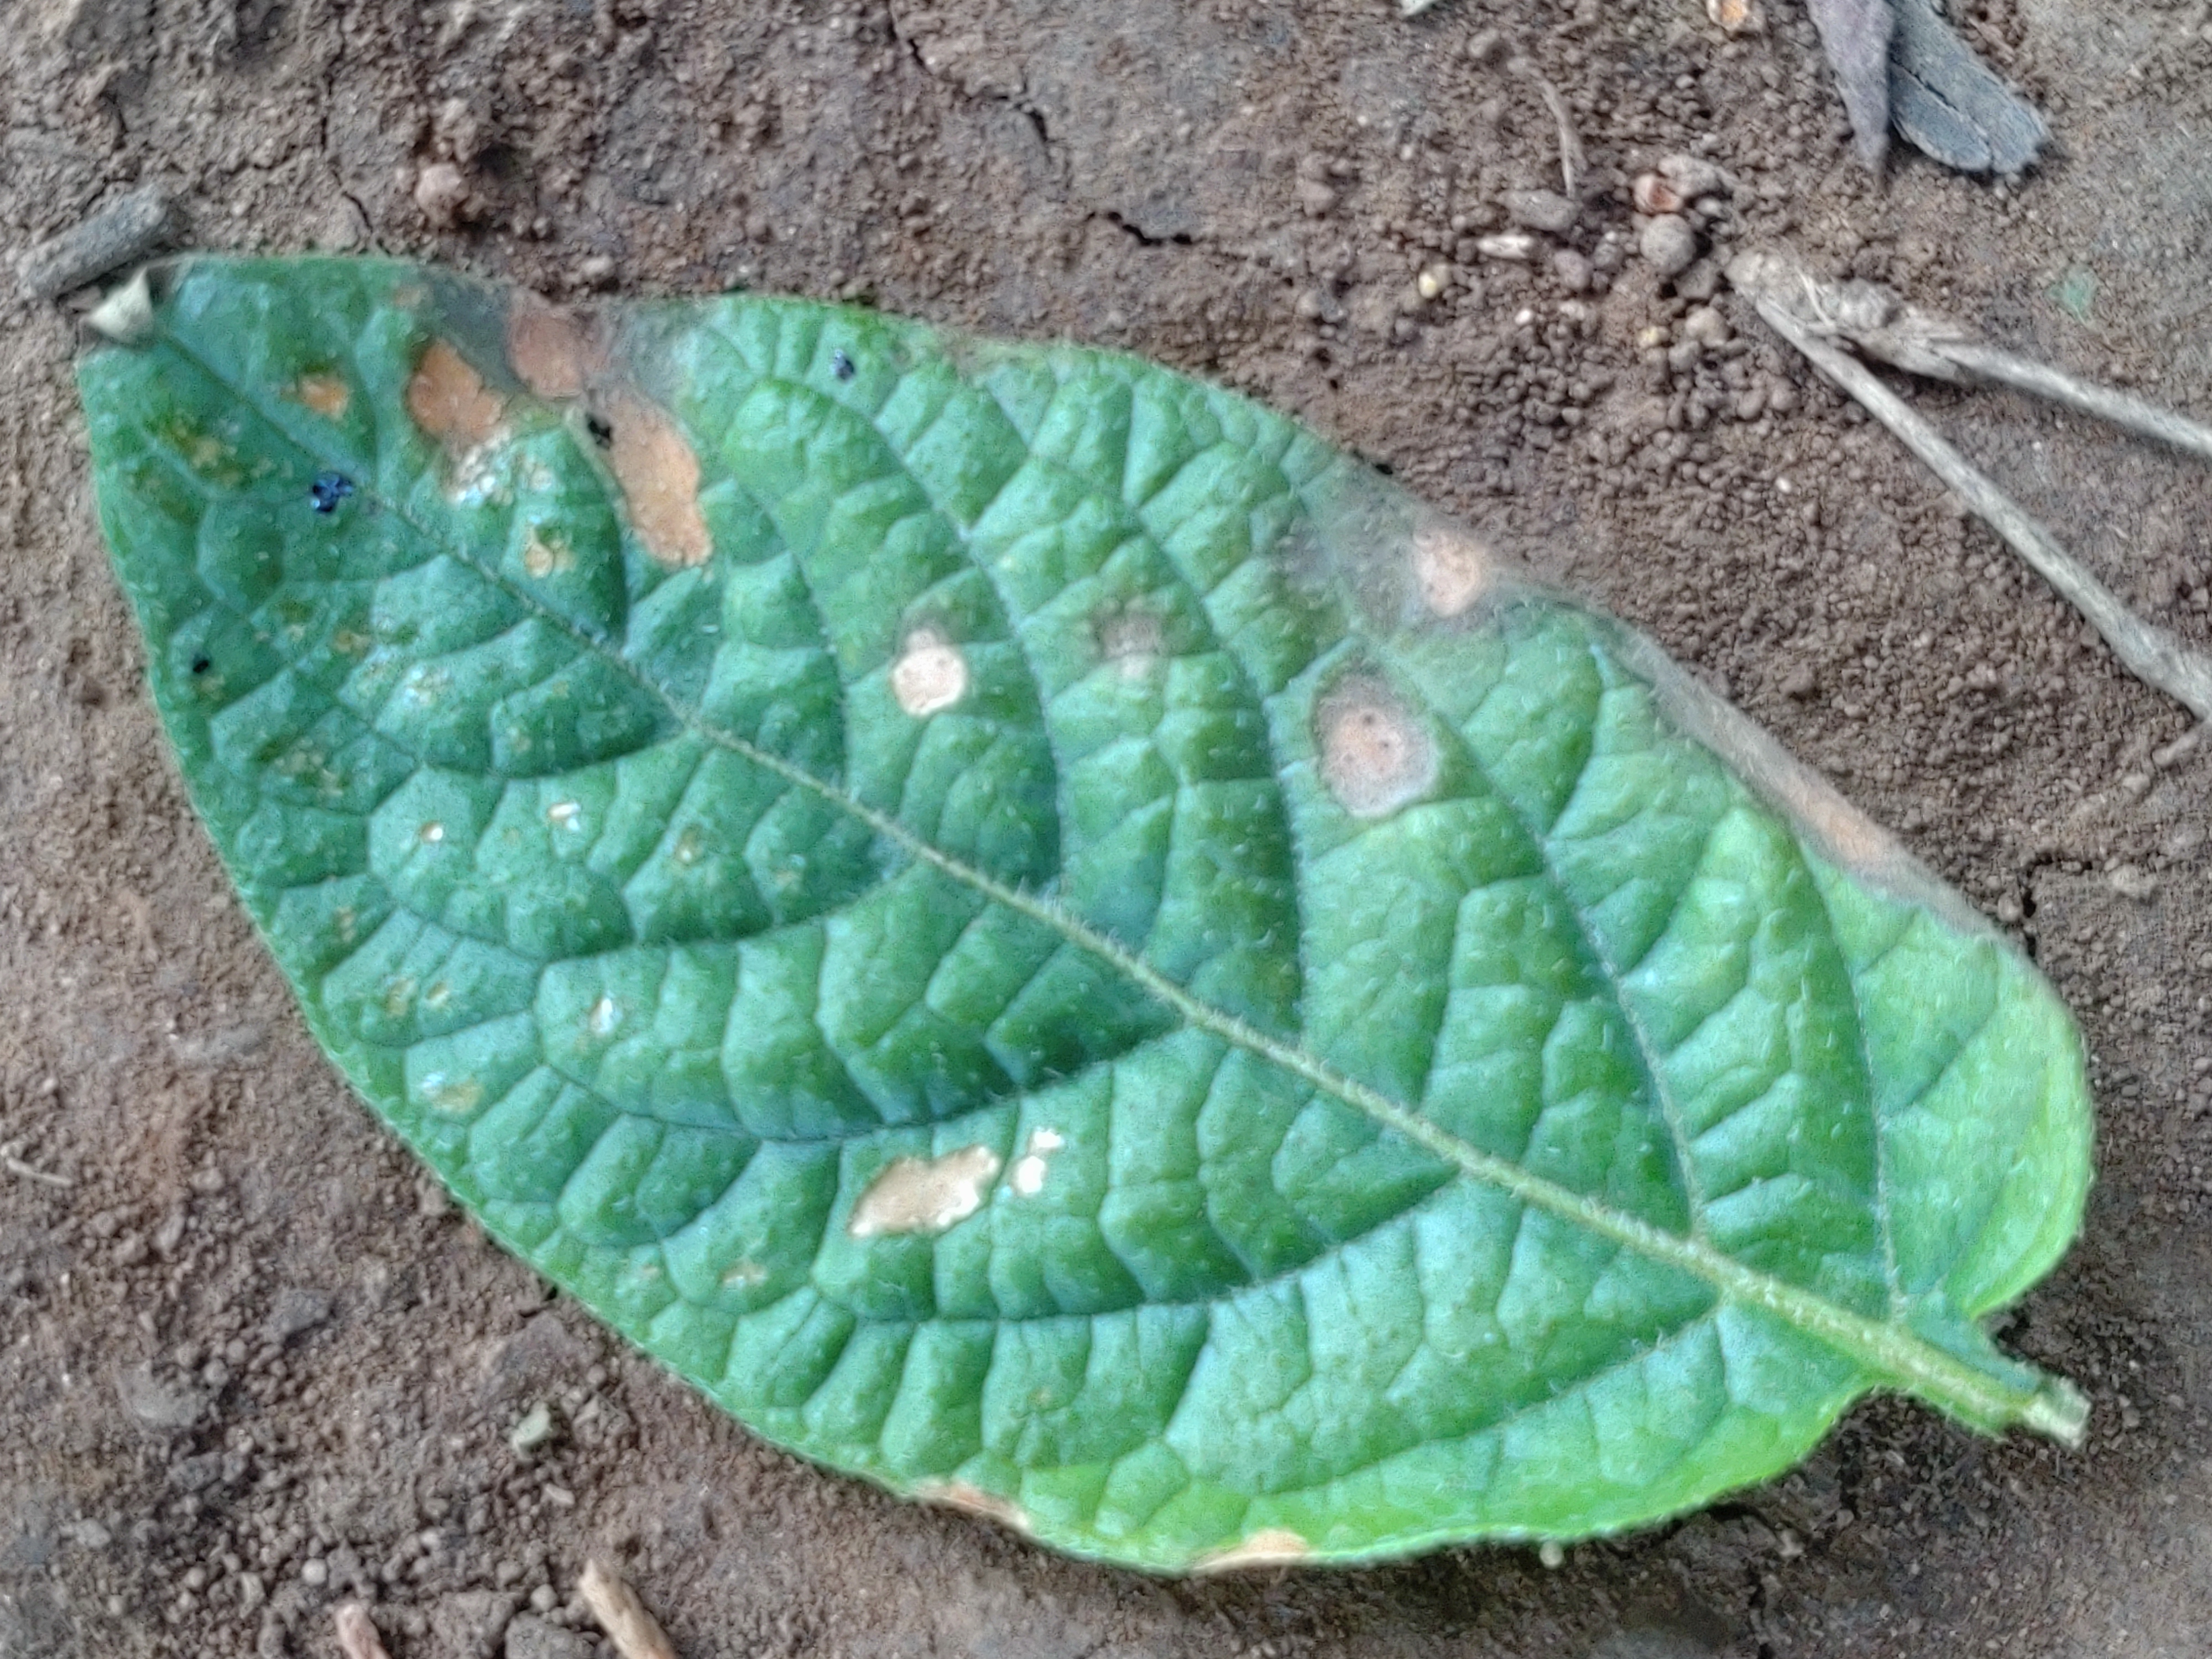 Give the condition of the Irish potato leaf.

early blight
